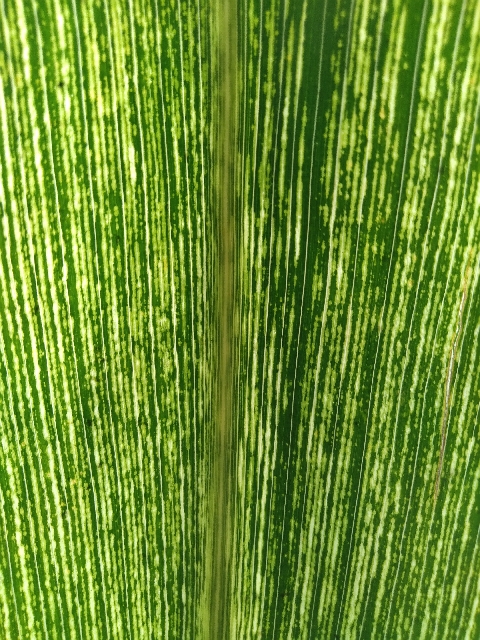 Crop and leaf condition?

maize, maize streak virus
